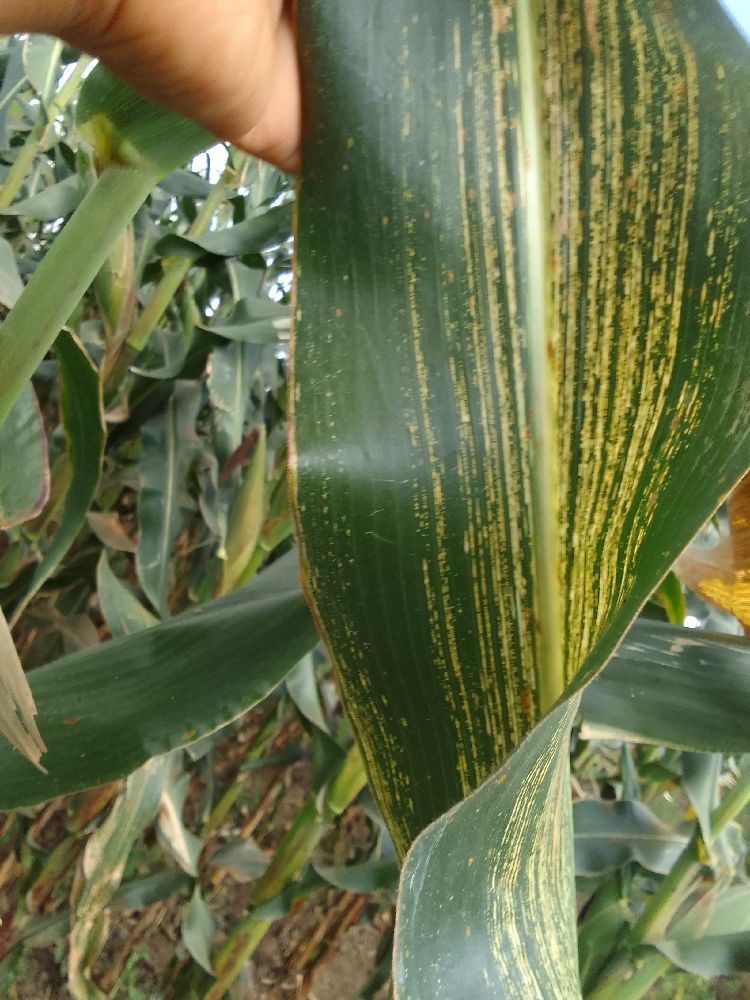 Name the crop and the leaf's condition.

maize, maize streak virus
